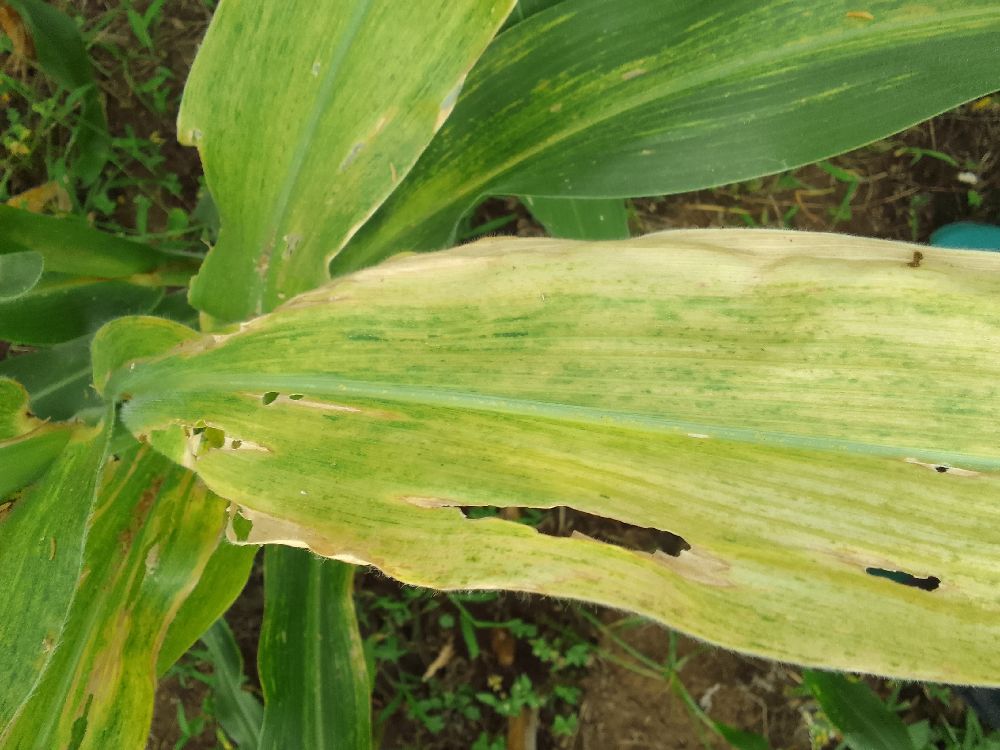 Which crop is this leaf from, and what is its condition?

maize, maize lethal necrosis
